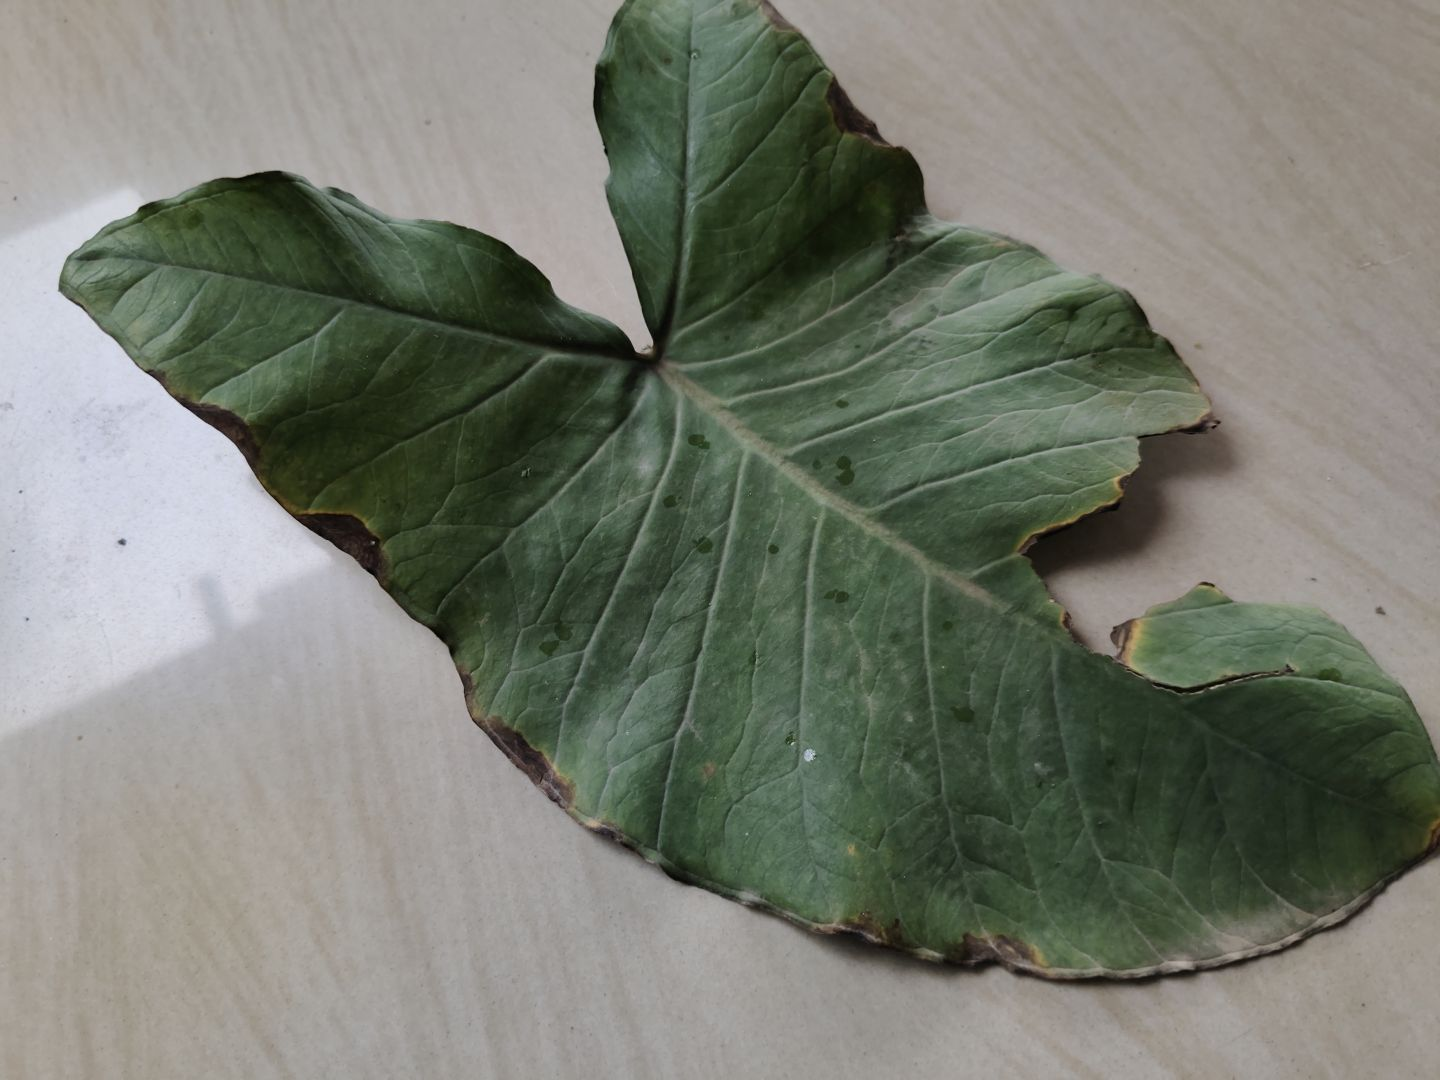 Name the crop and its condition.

taro, leaf blight
